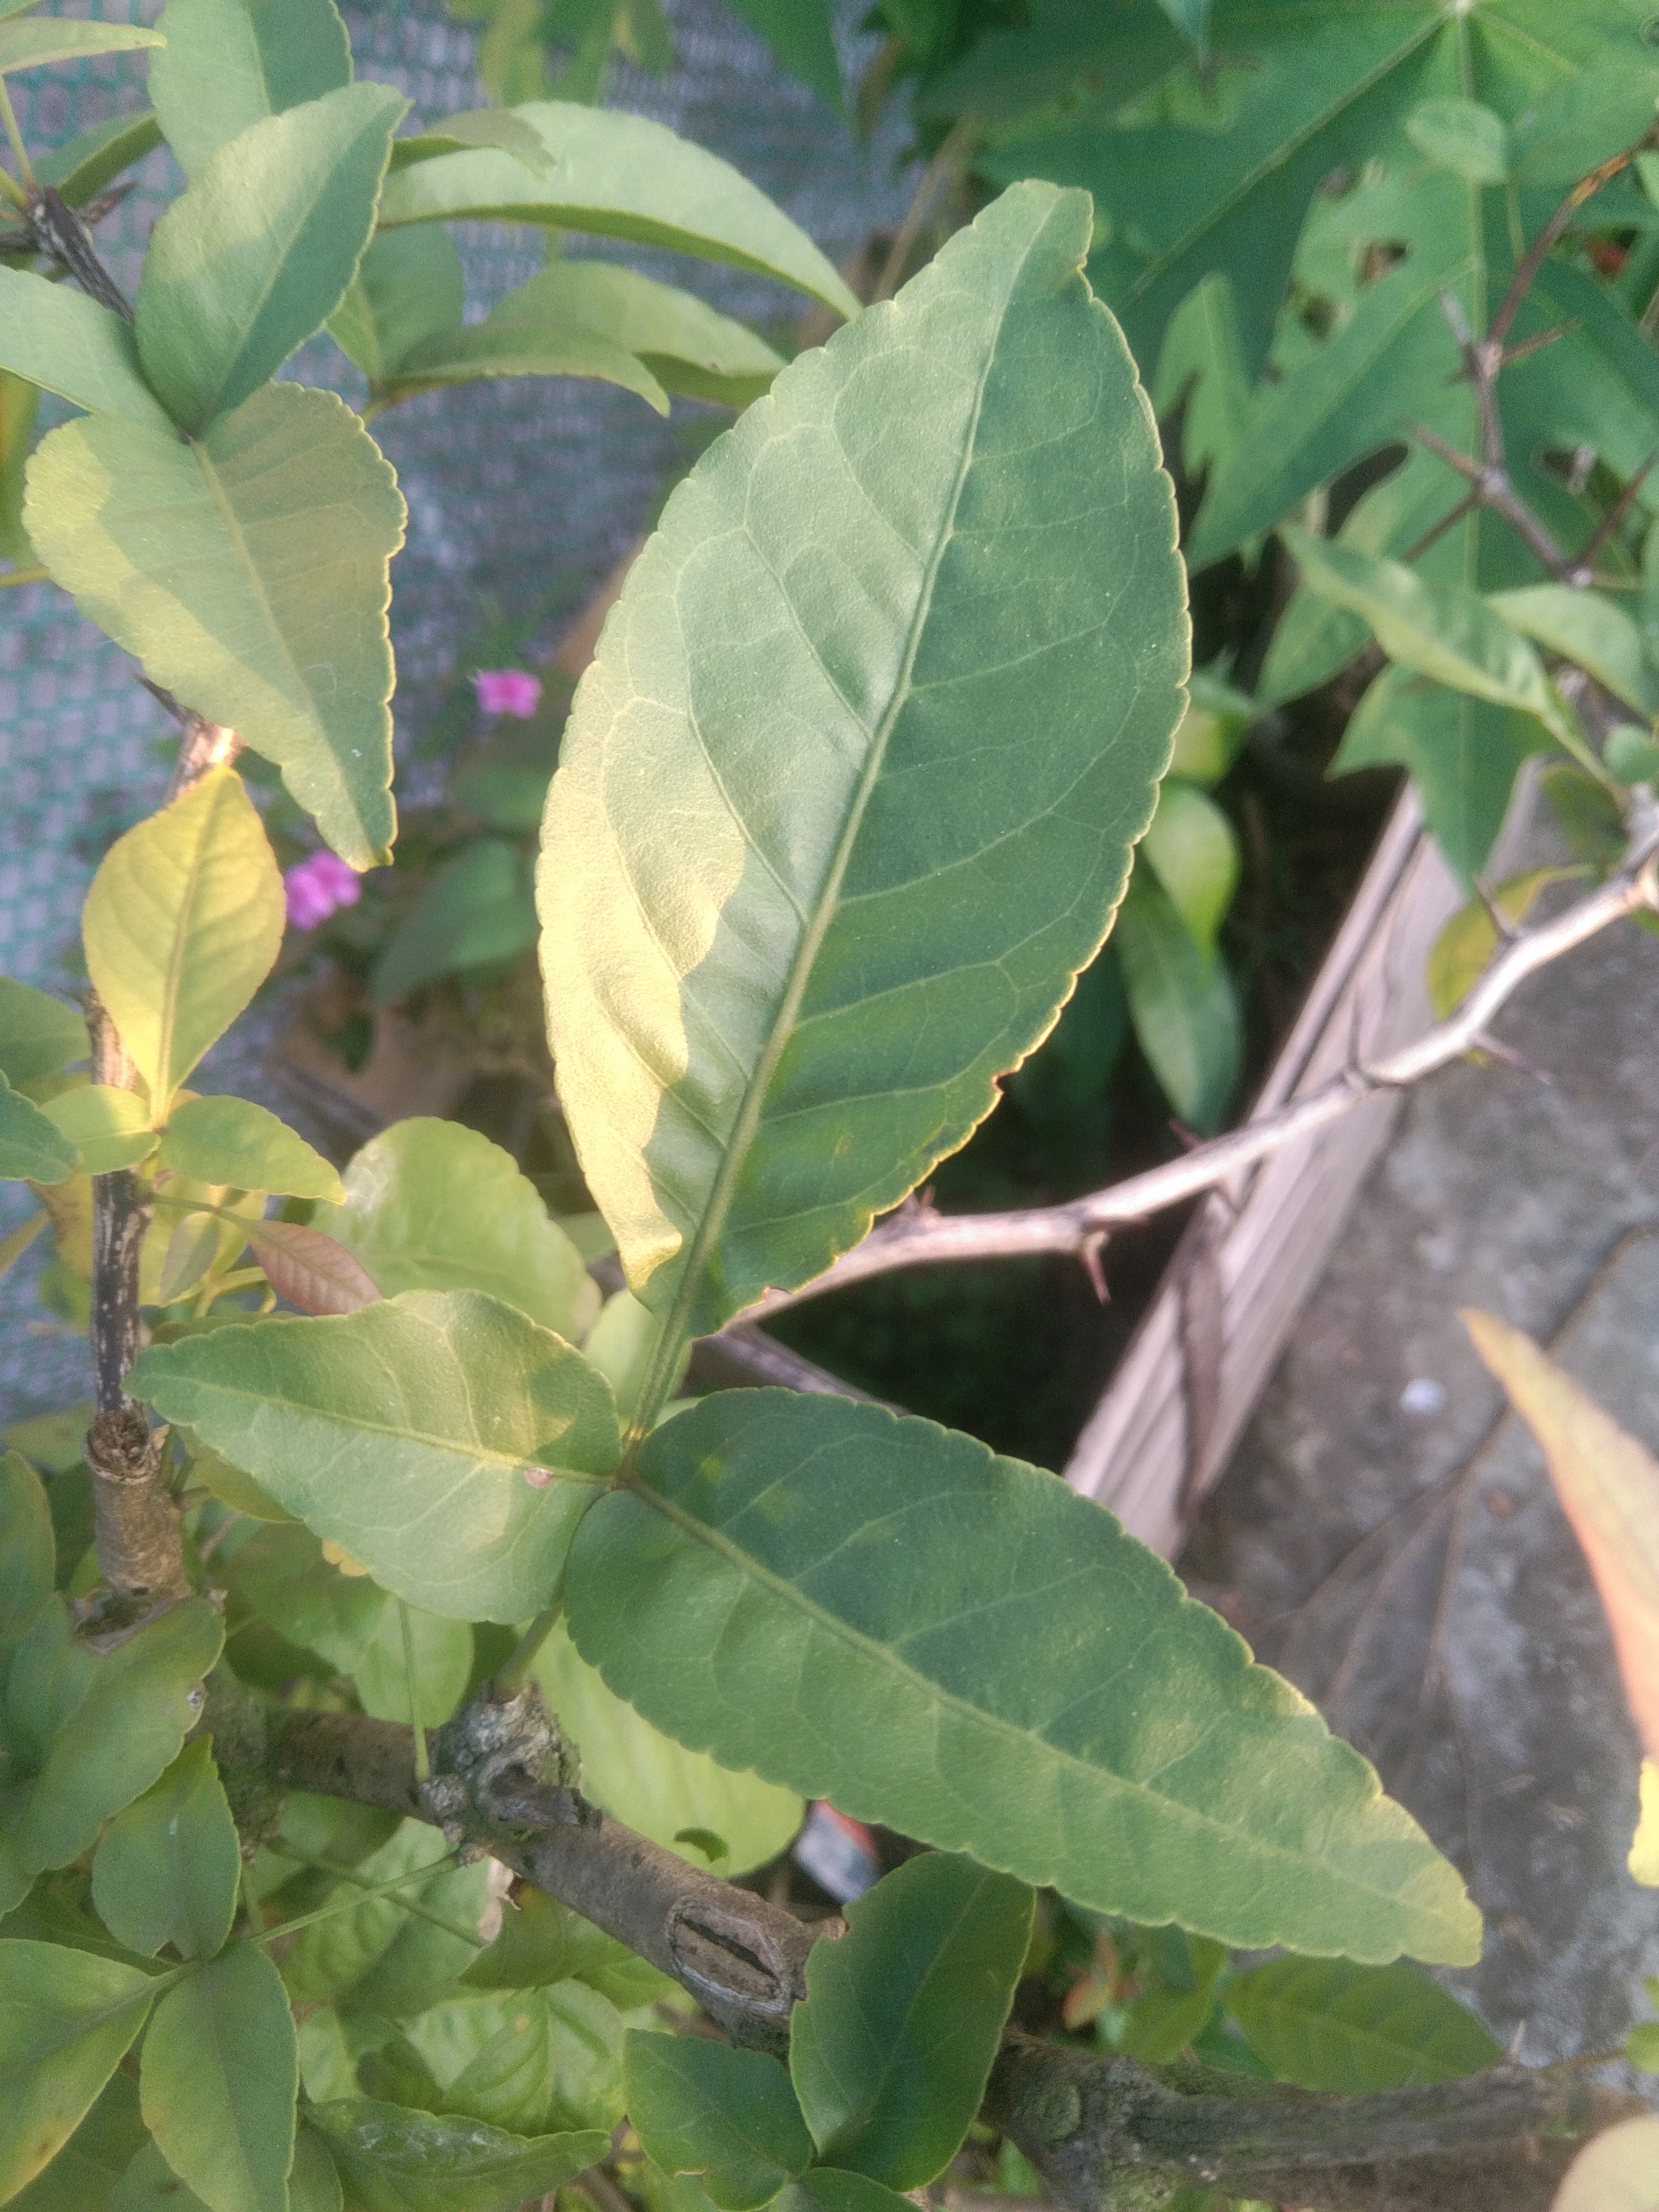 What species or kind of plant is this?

wood apple
